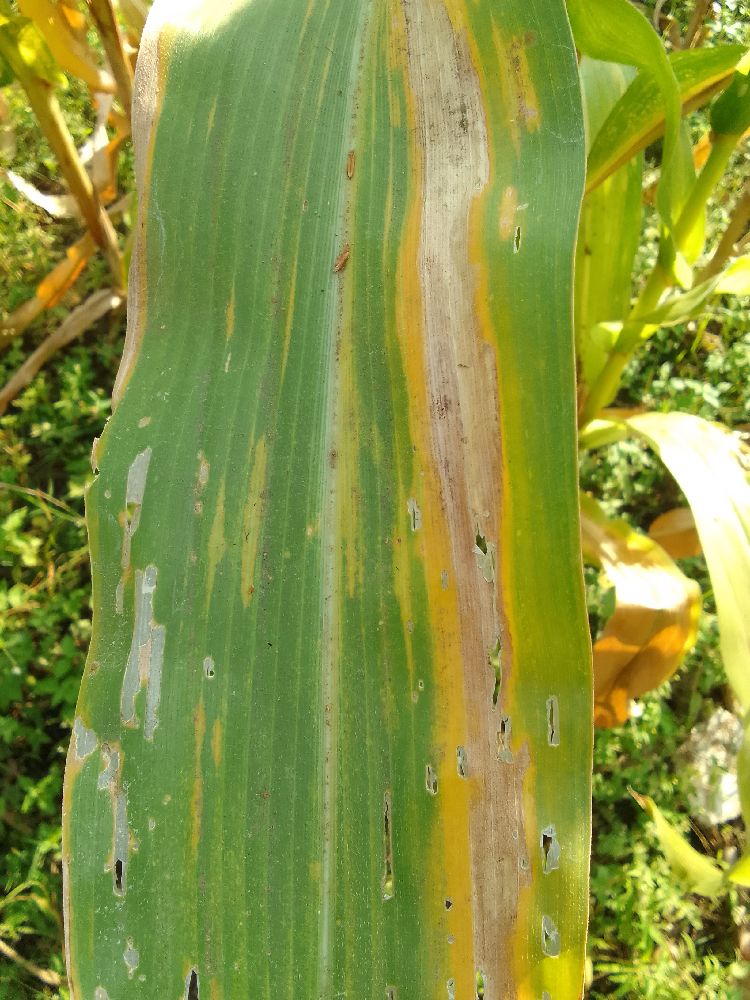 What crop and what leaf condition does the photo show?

maize, maize lethal necrosis
